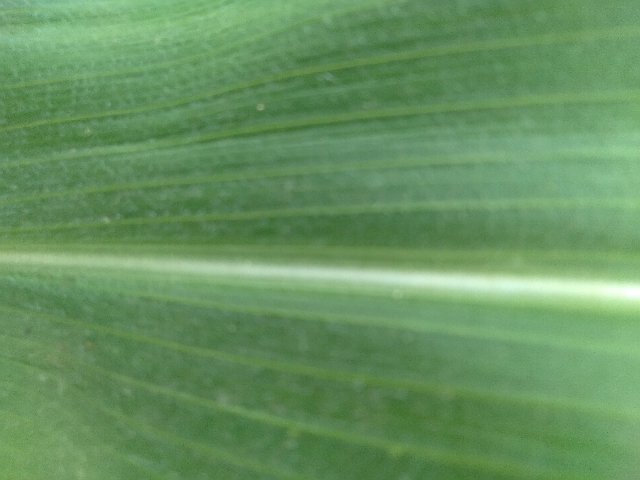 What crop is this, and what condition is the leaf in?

maize, healthy
